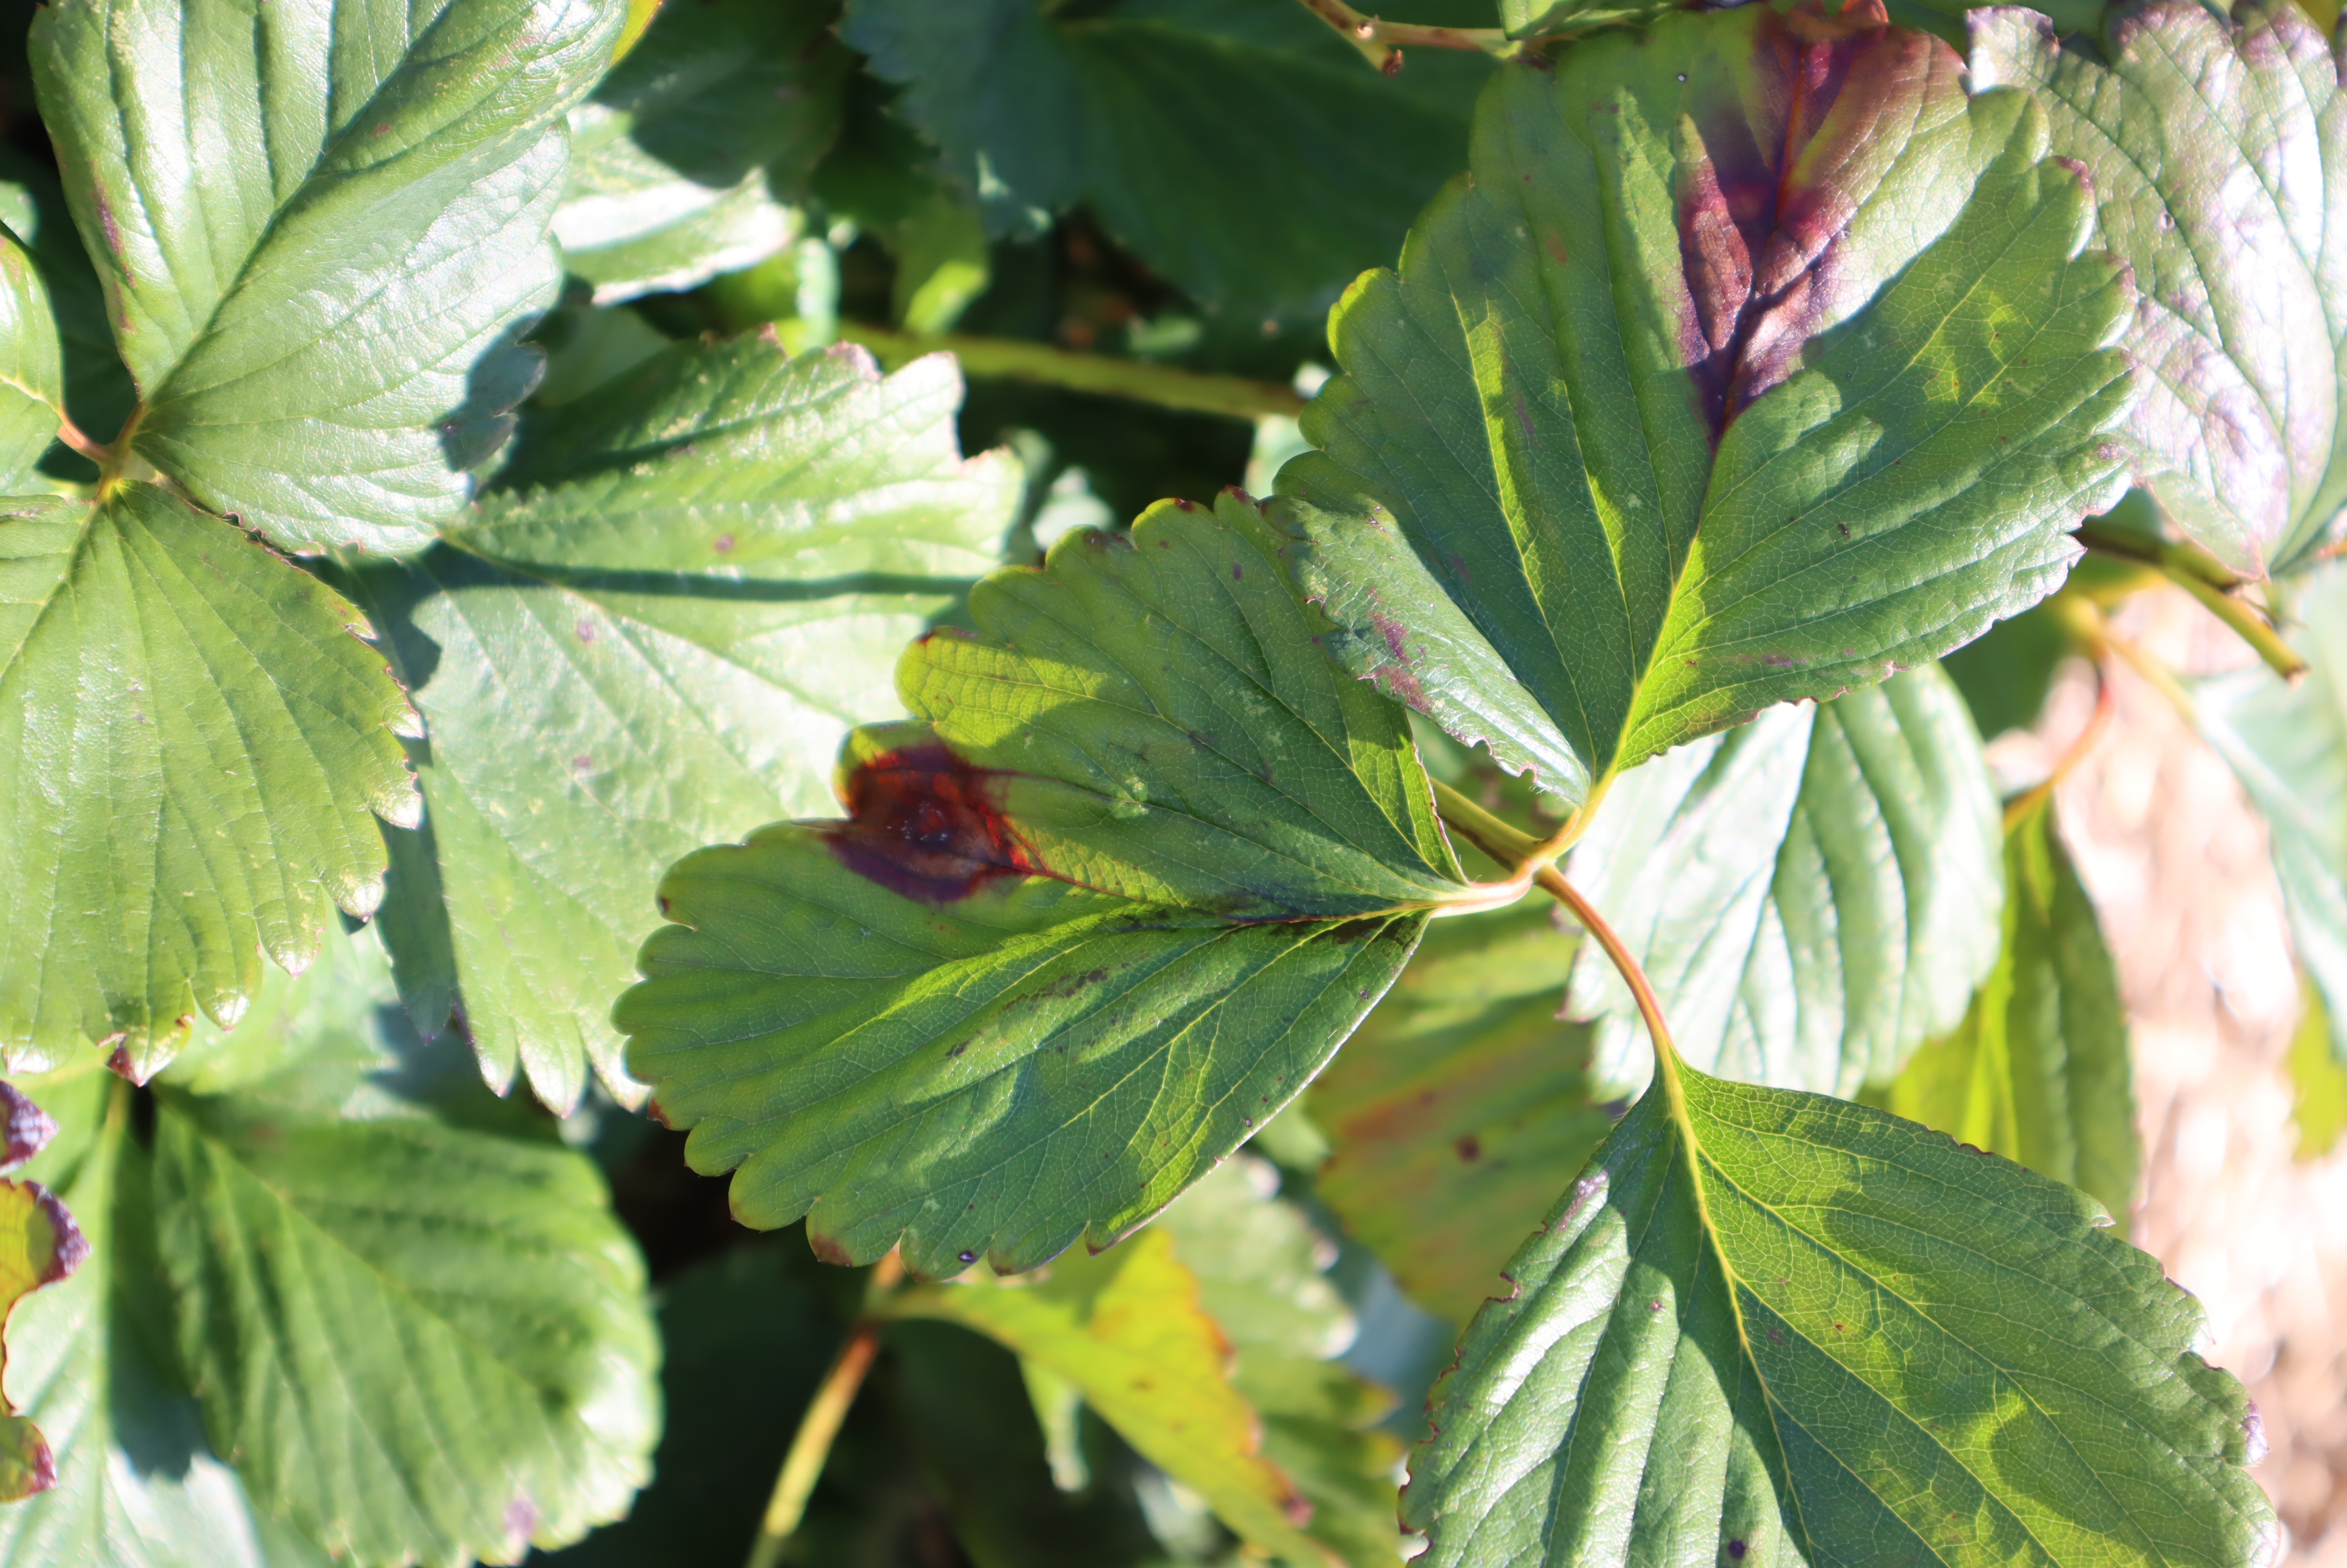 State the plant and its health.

strawberry, leaf scorch
